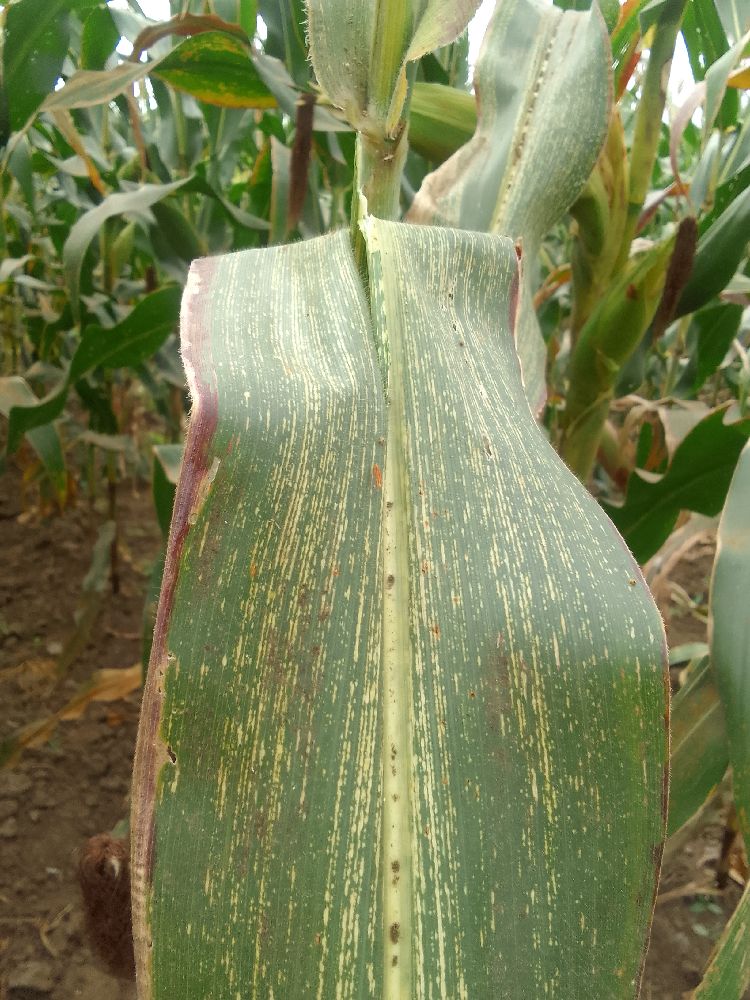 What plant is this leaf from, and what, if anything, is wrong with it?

maize, maize streak virus
